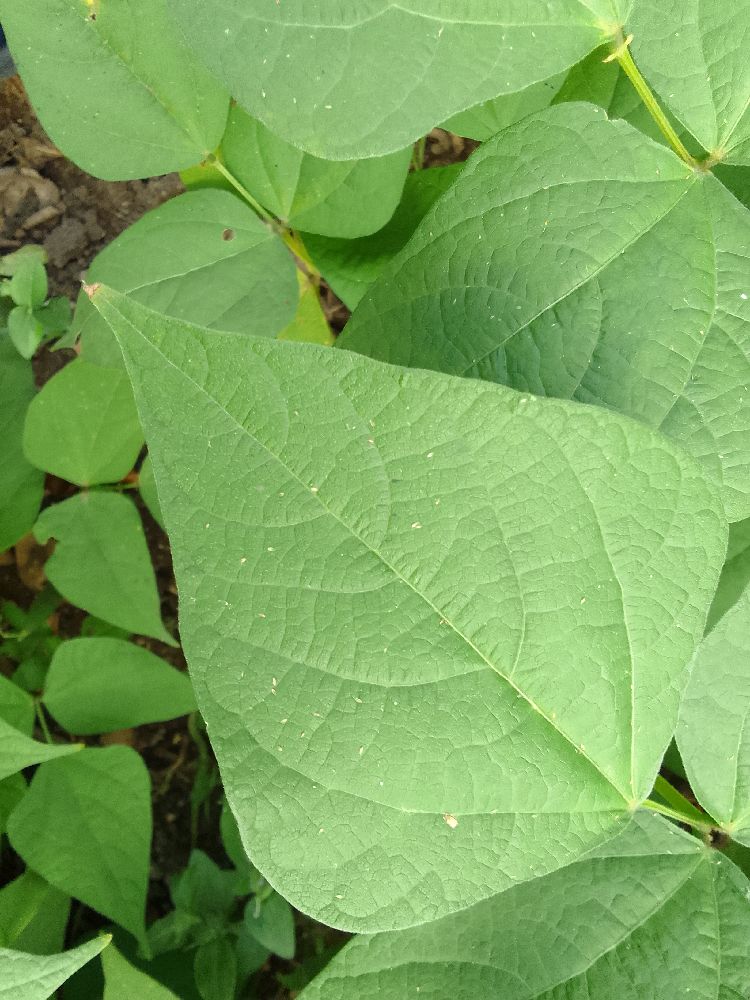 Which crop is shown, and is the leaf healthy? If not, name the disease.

common bean, healthy
